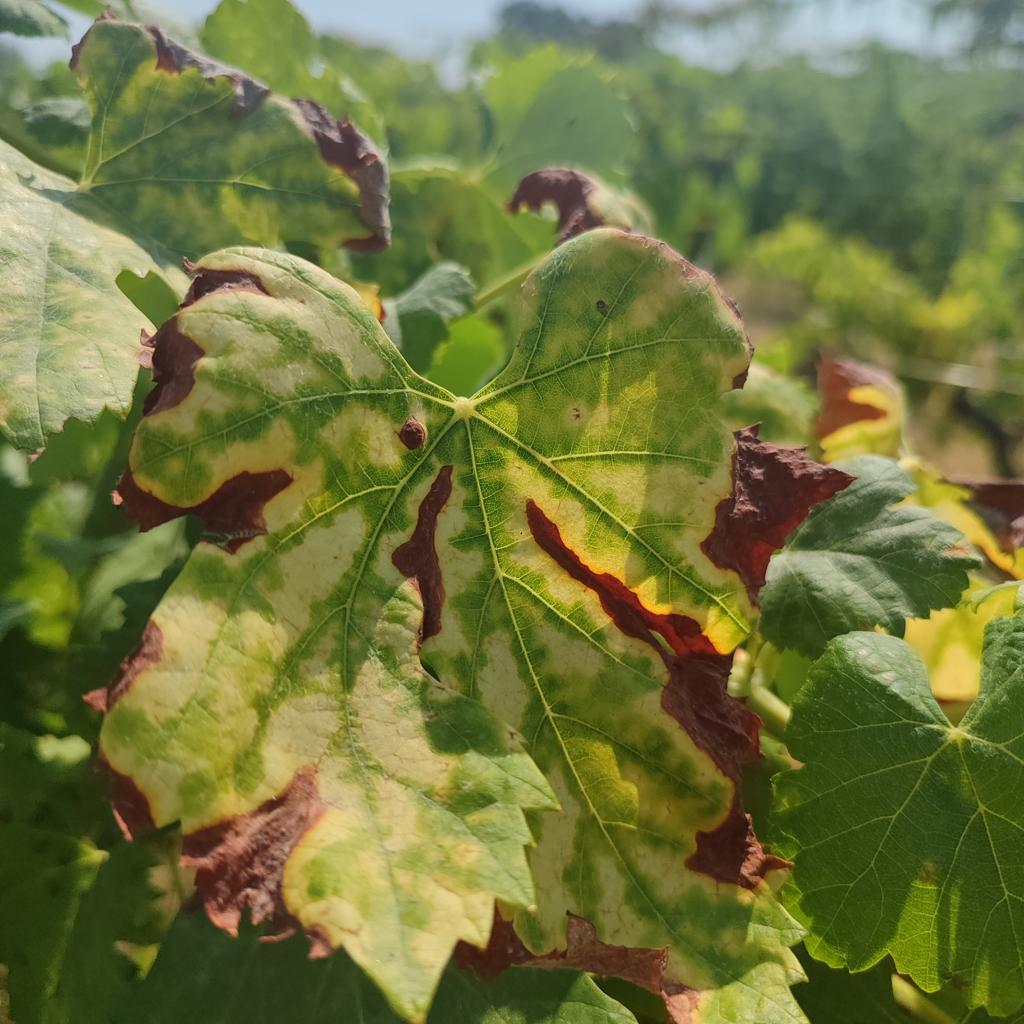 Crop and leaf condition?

grapevine, esca complex
